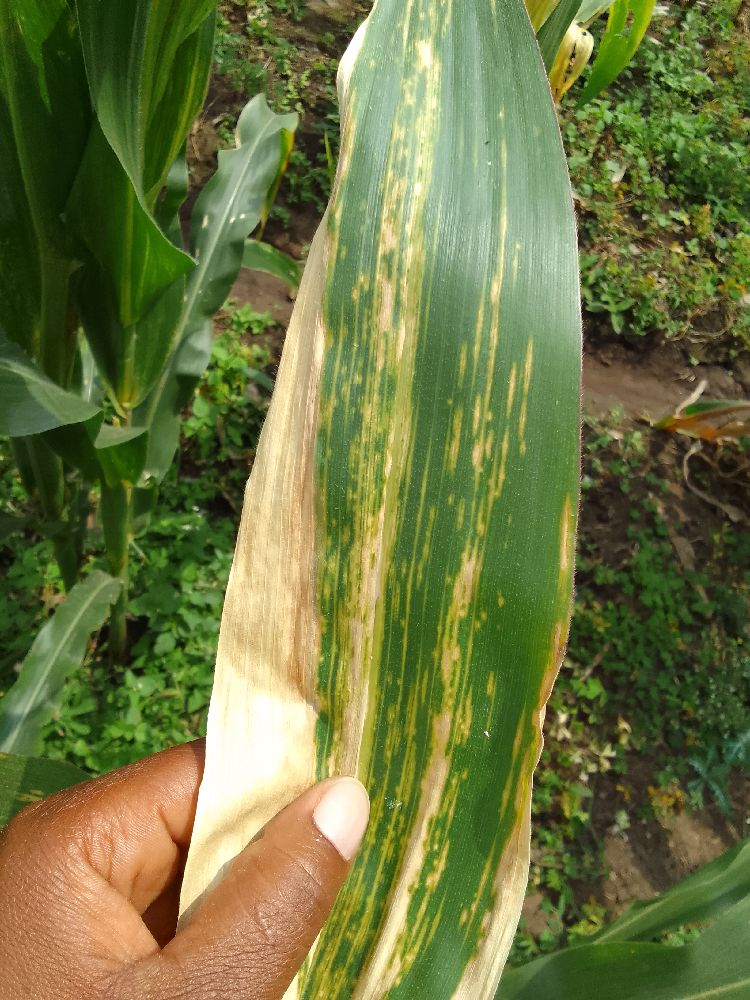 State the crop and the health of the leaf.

maize, maize lethal necrosis
